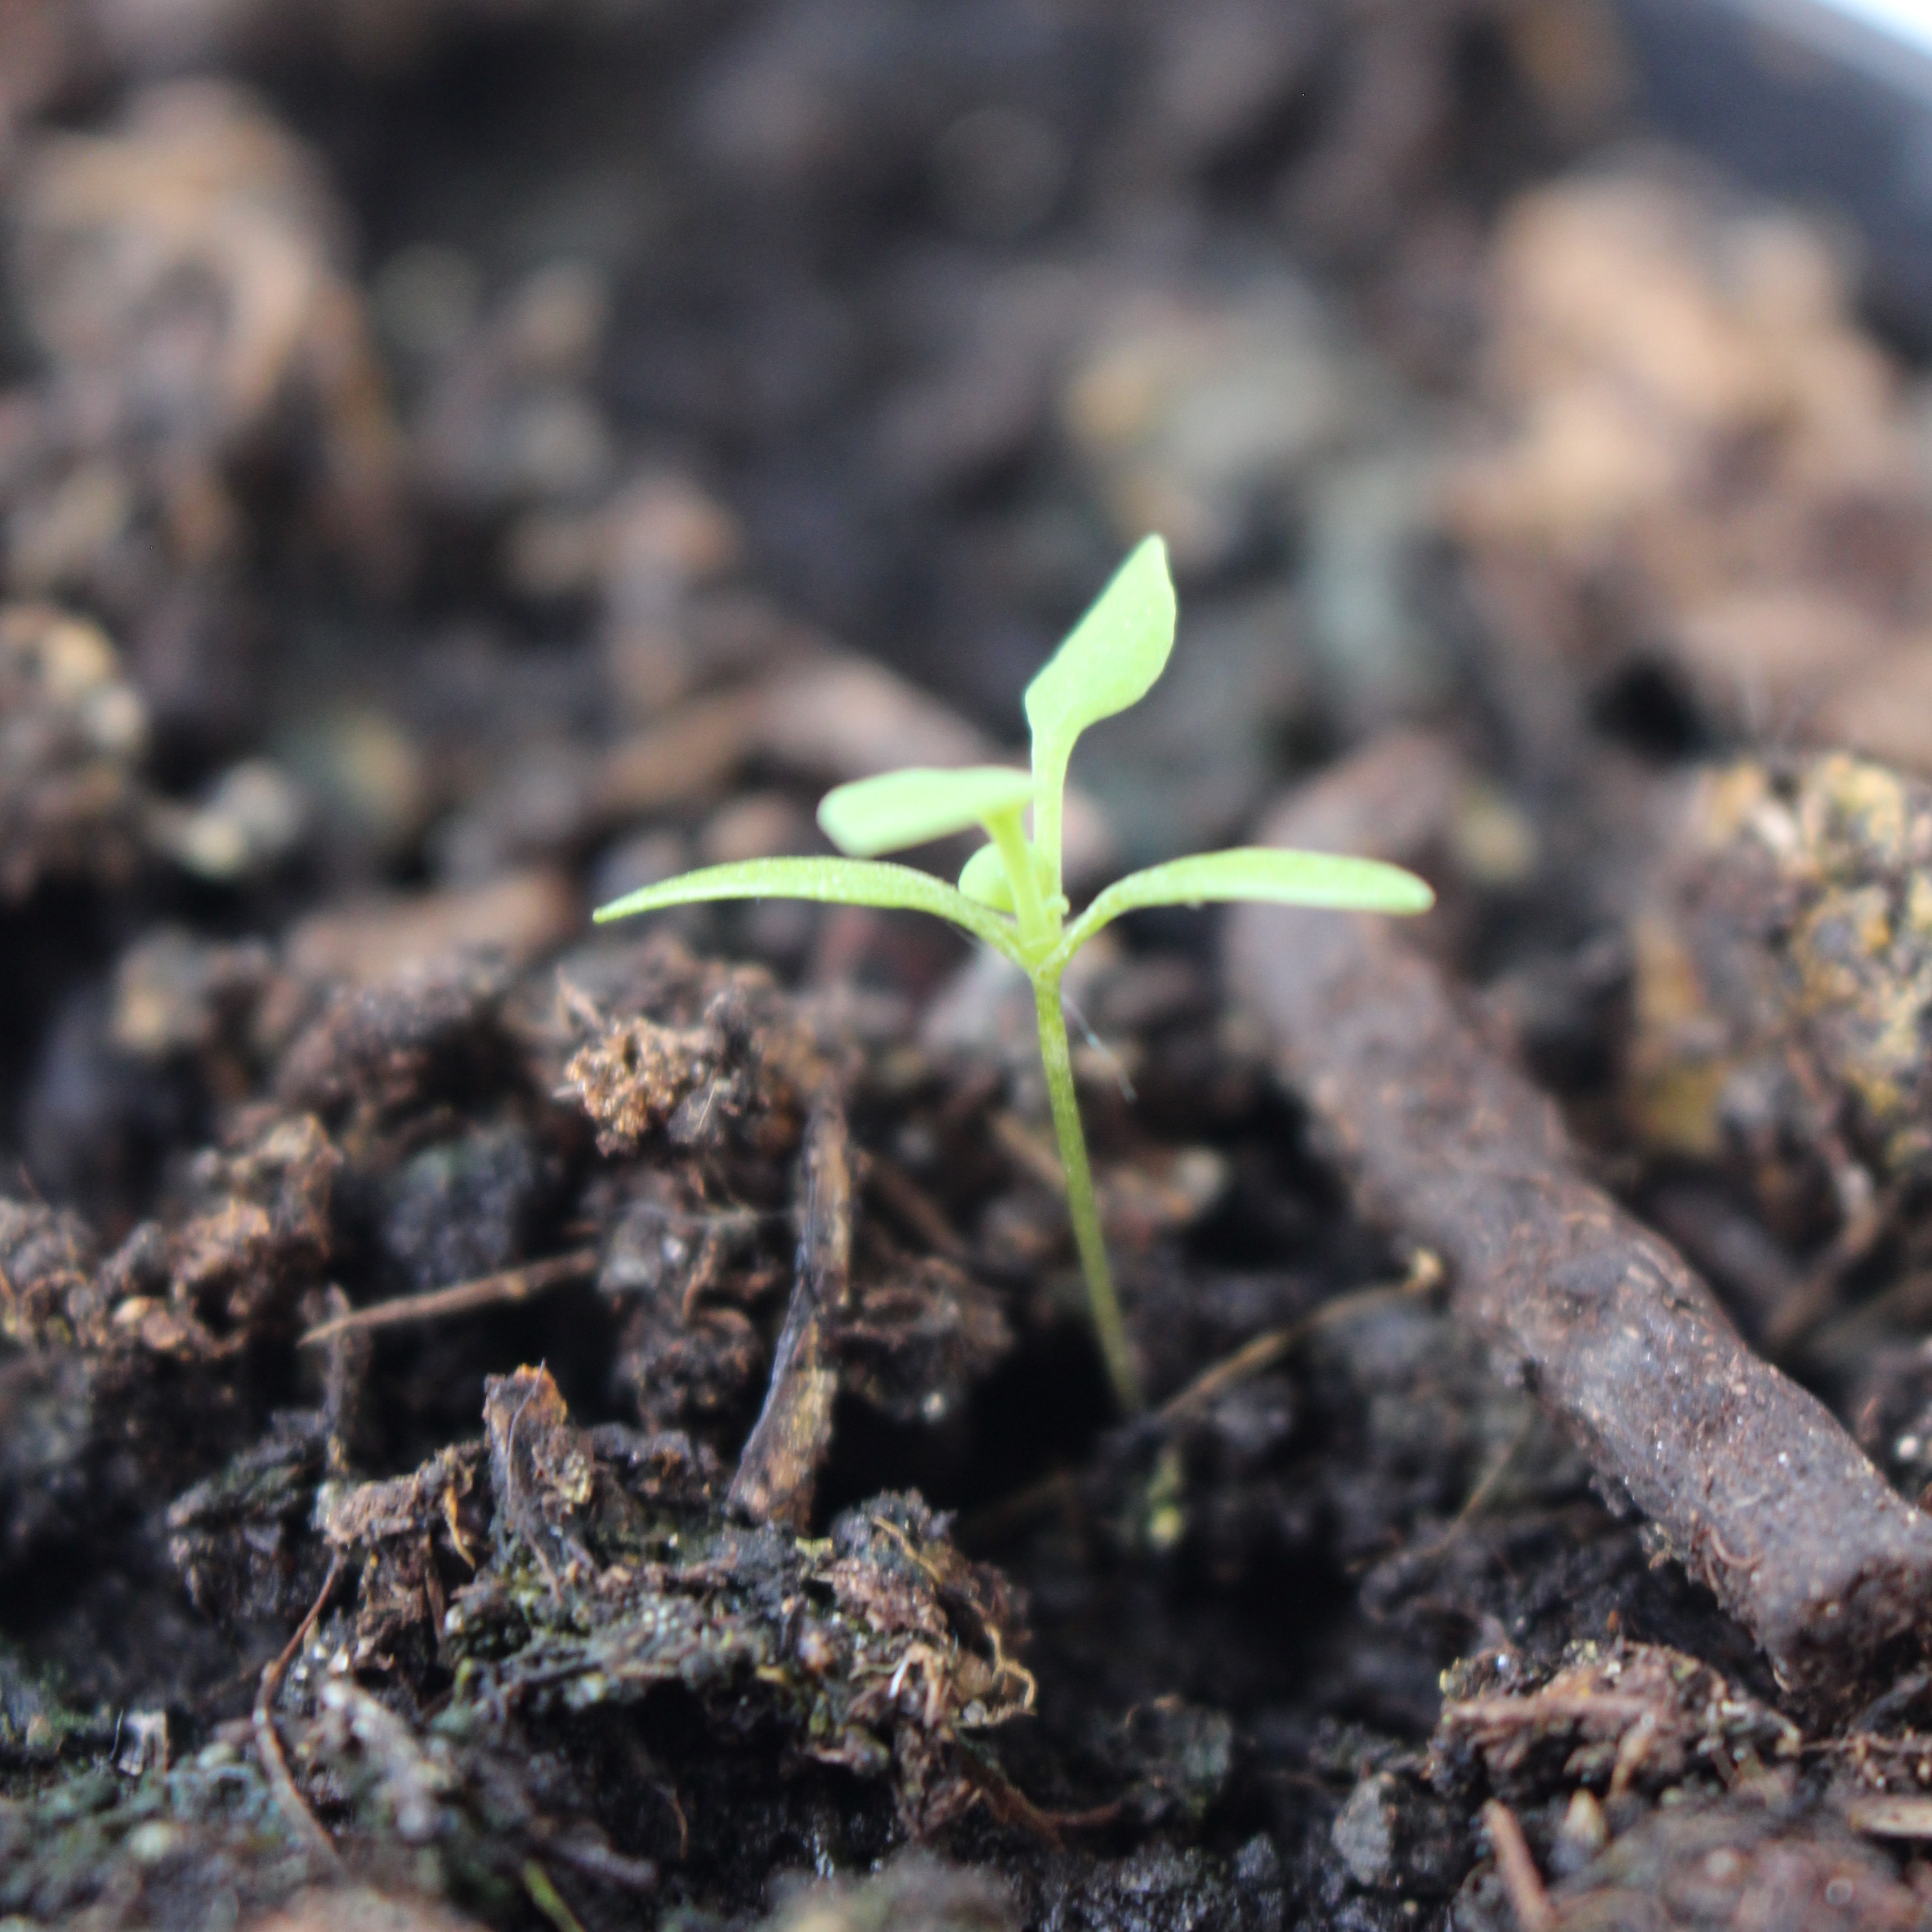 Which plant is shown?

Papaver rhoeas
